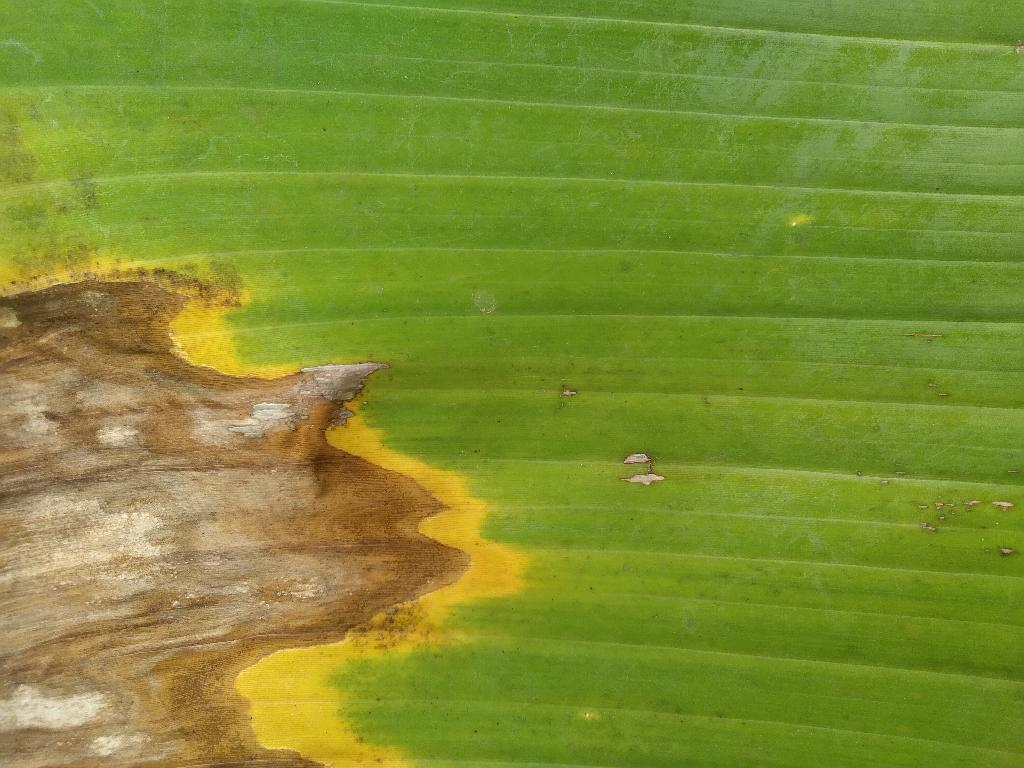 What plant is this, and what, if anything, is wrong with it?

banana, fusarium wilt race 1
